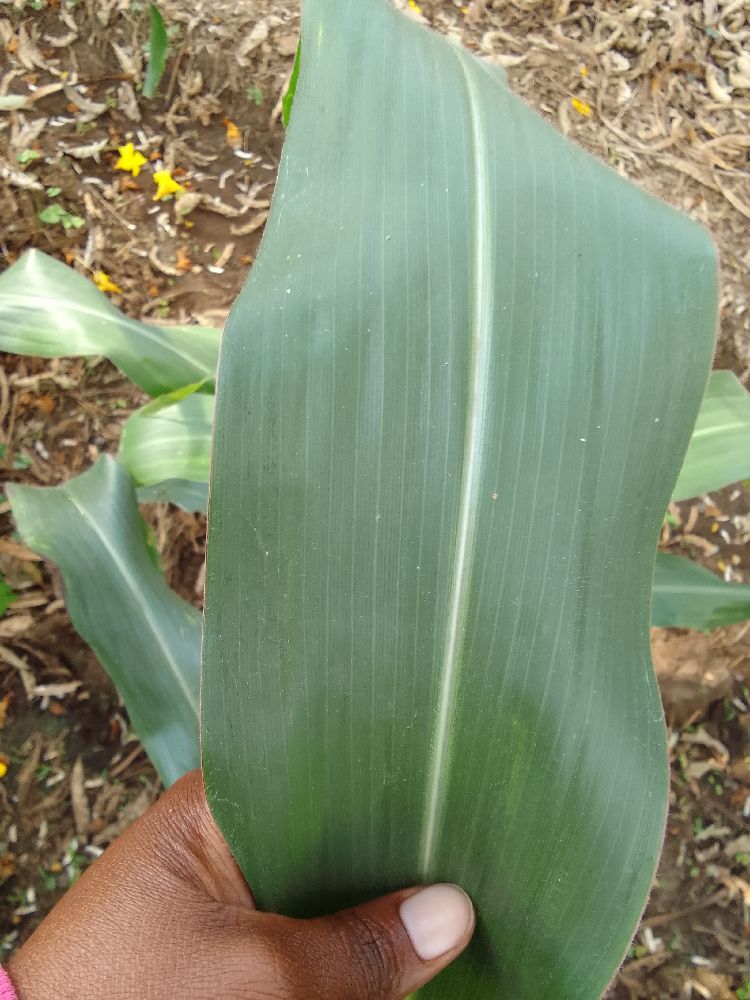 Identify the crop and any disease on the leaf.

maize, healthy
